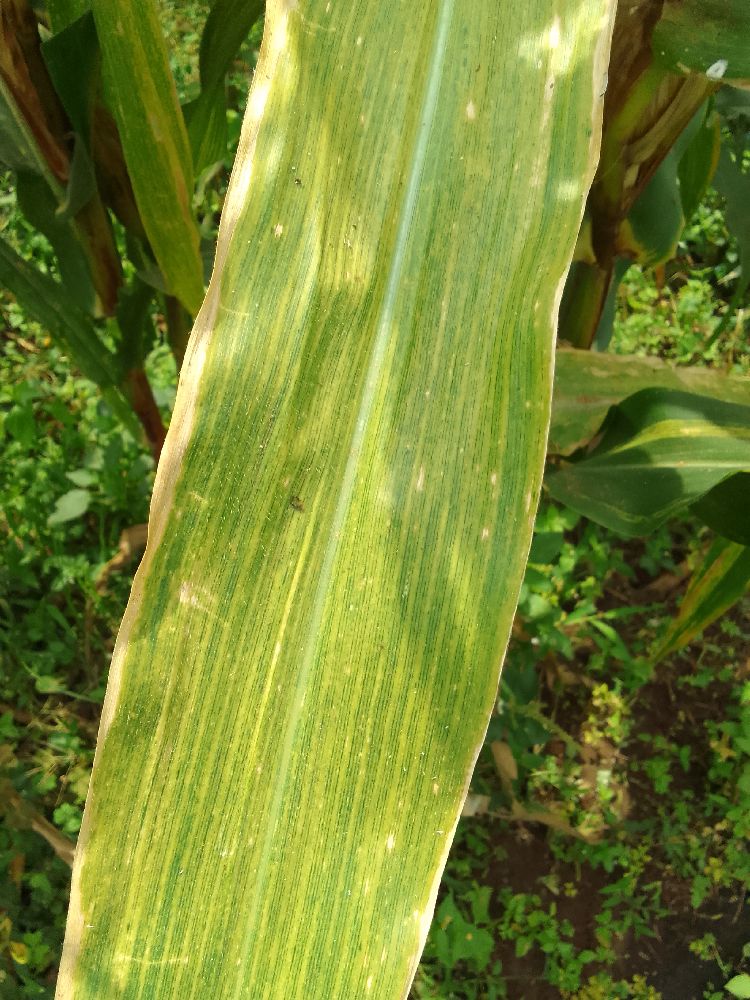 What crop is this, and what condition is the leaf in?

maize, maize lethal necrosis
